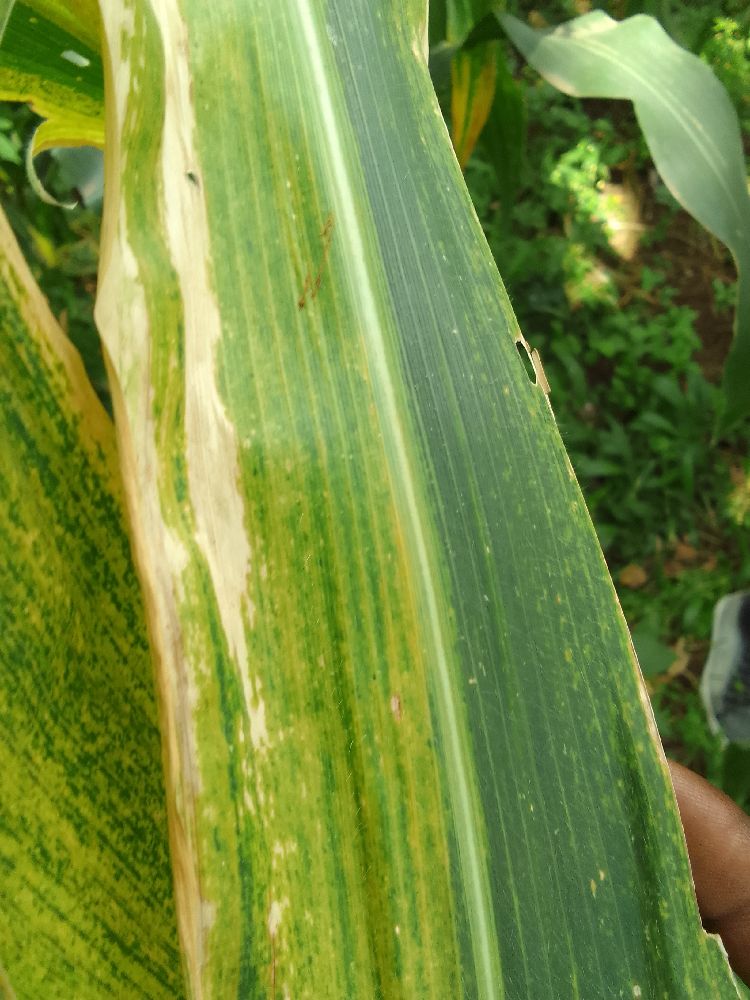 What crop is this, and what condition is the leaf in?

maize, maize lethal necrosis
